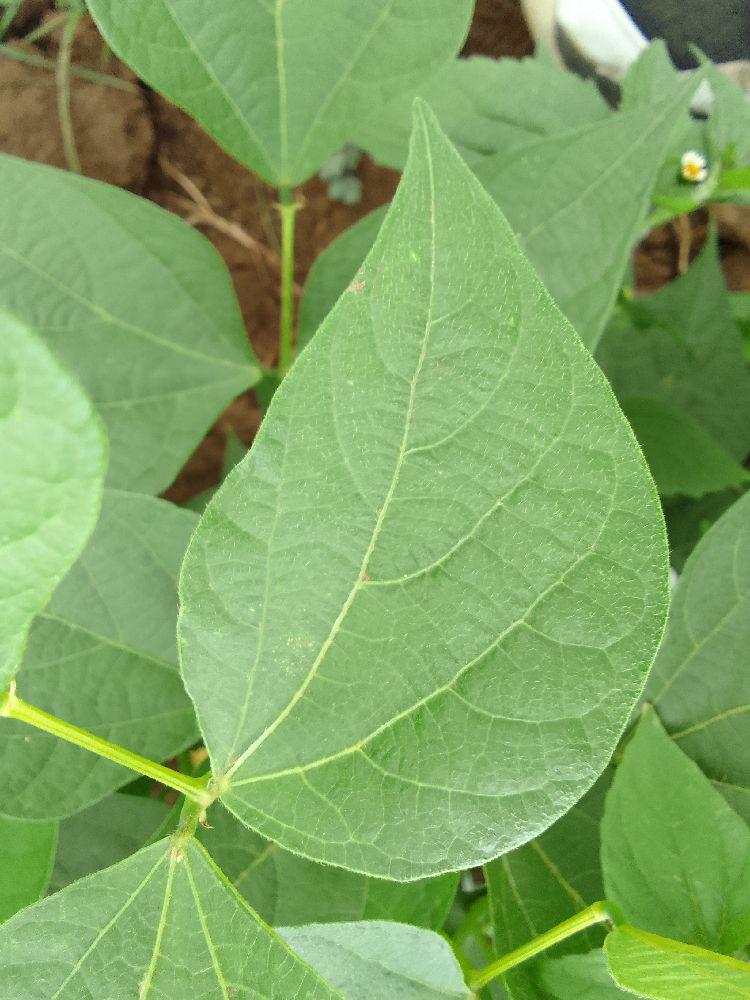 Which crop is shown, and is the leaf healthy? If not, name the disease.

common bean, healthy
